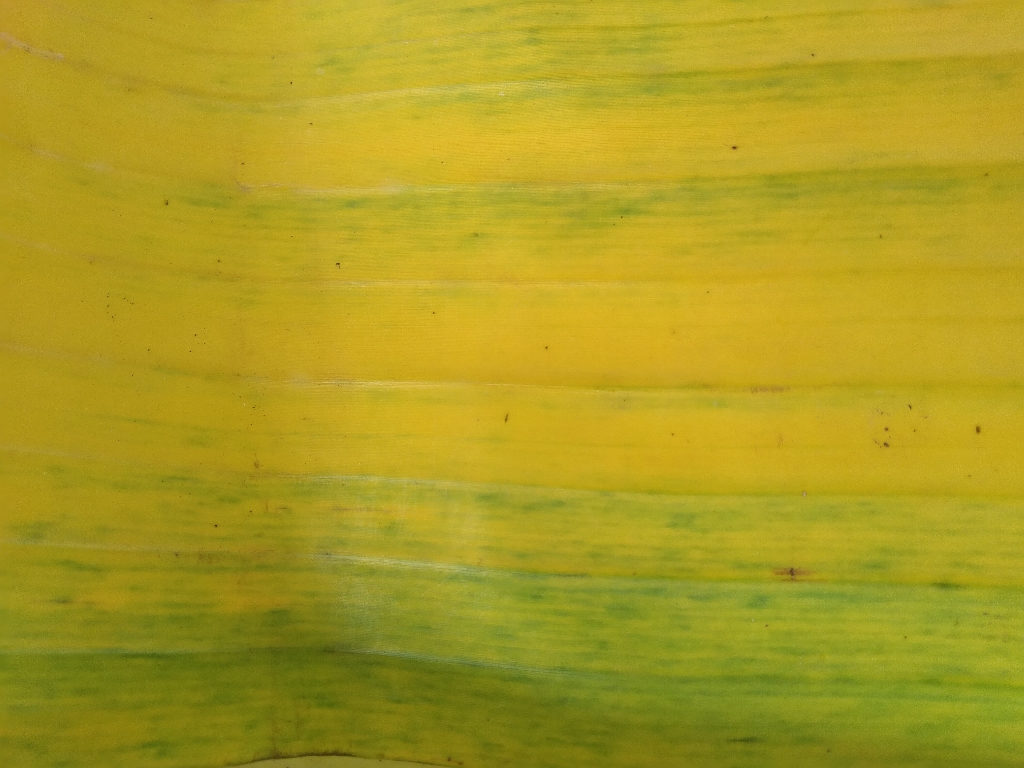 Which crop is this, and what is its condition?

banana, fusarium wilt race 1
